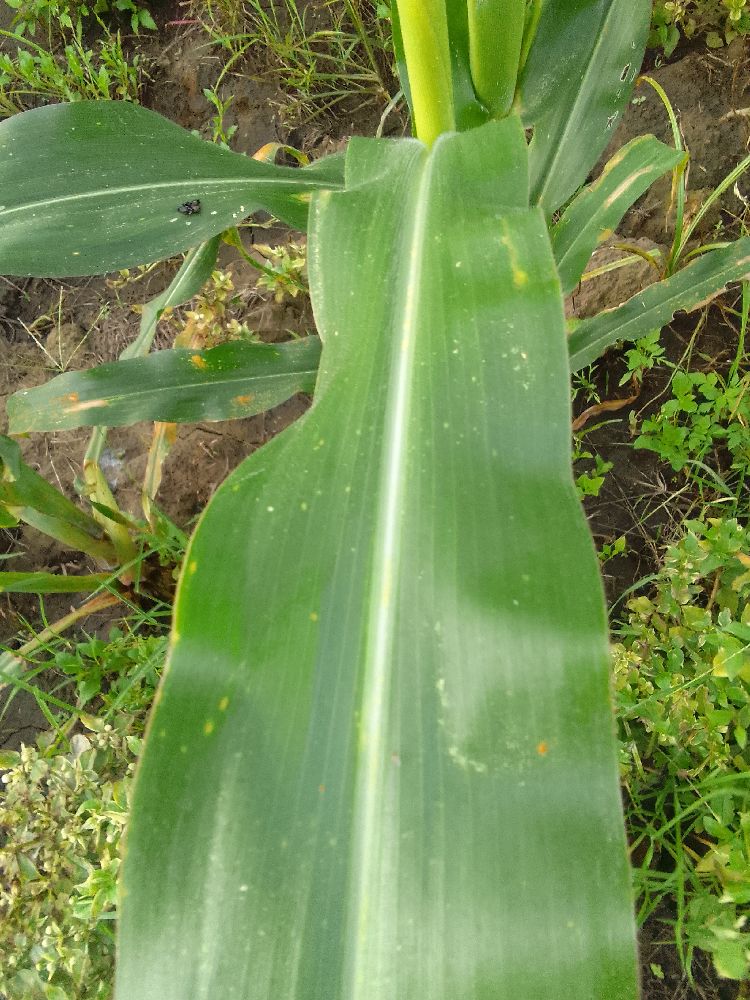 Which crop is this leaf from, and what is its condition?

maize, healthy
